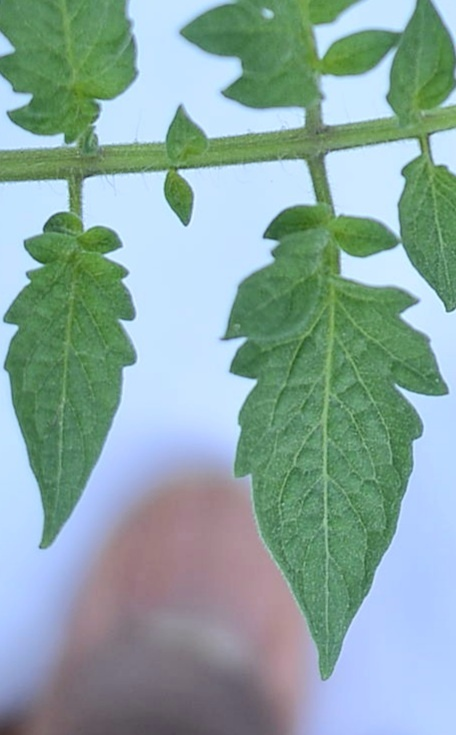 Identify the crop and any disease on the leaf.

tomato, healthy
